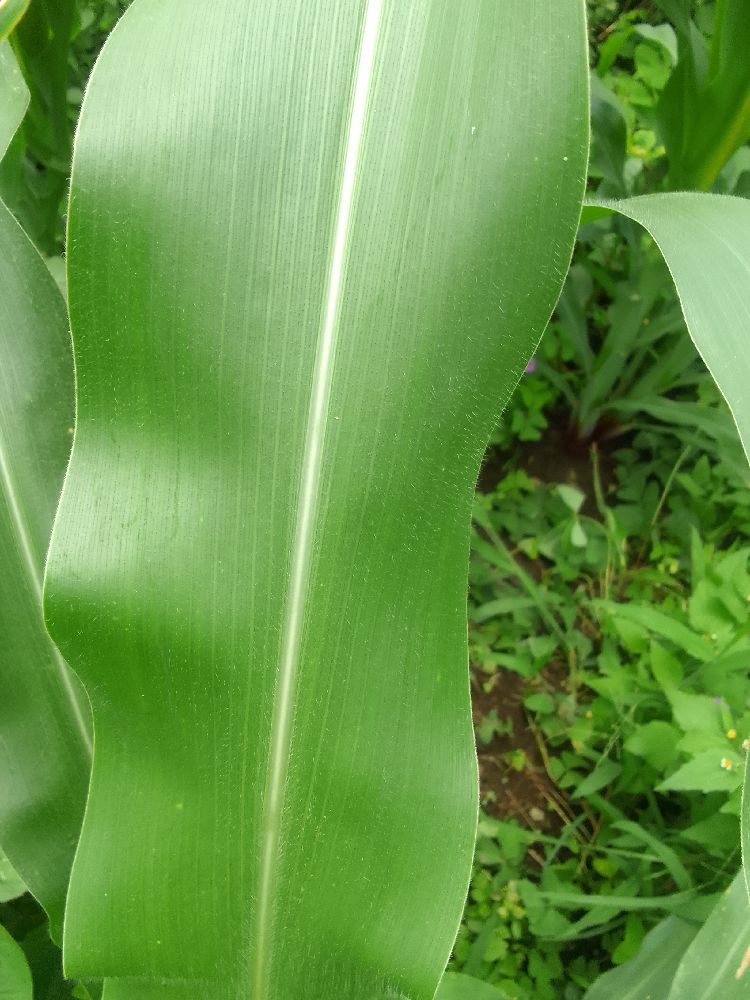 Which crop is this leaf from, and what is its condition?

maize, healthy
